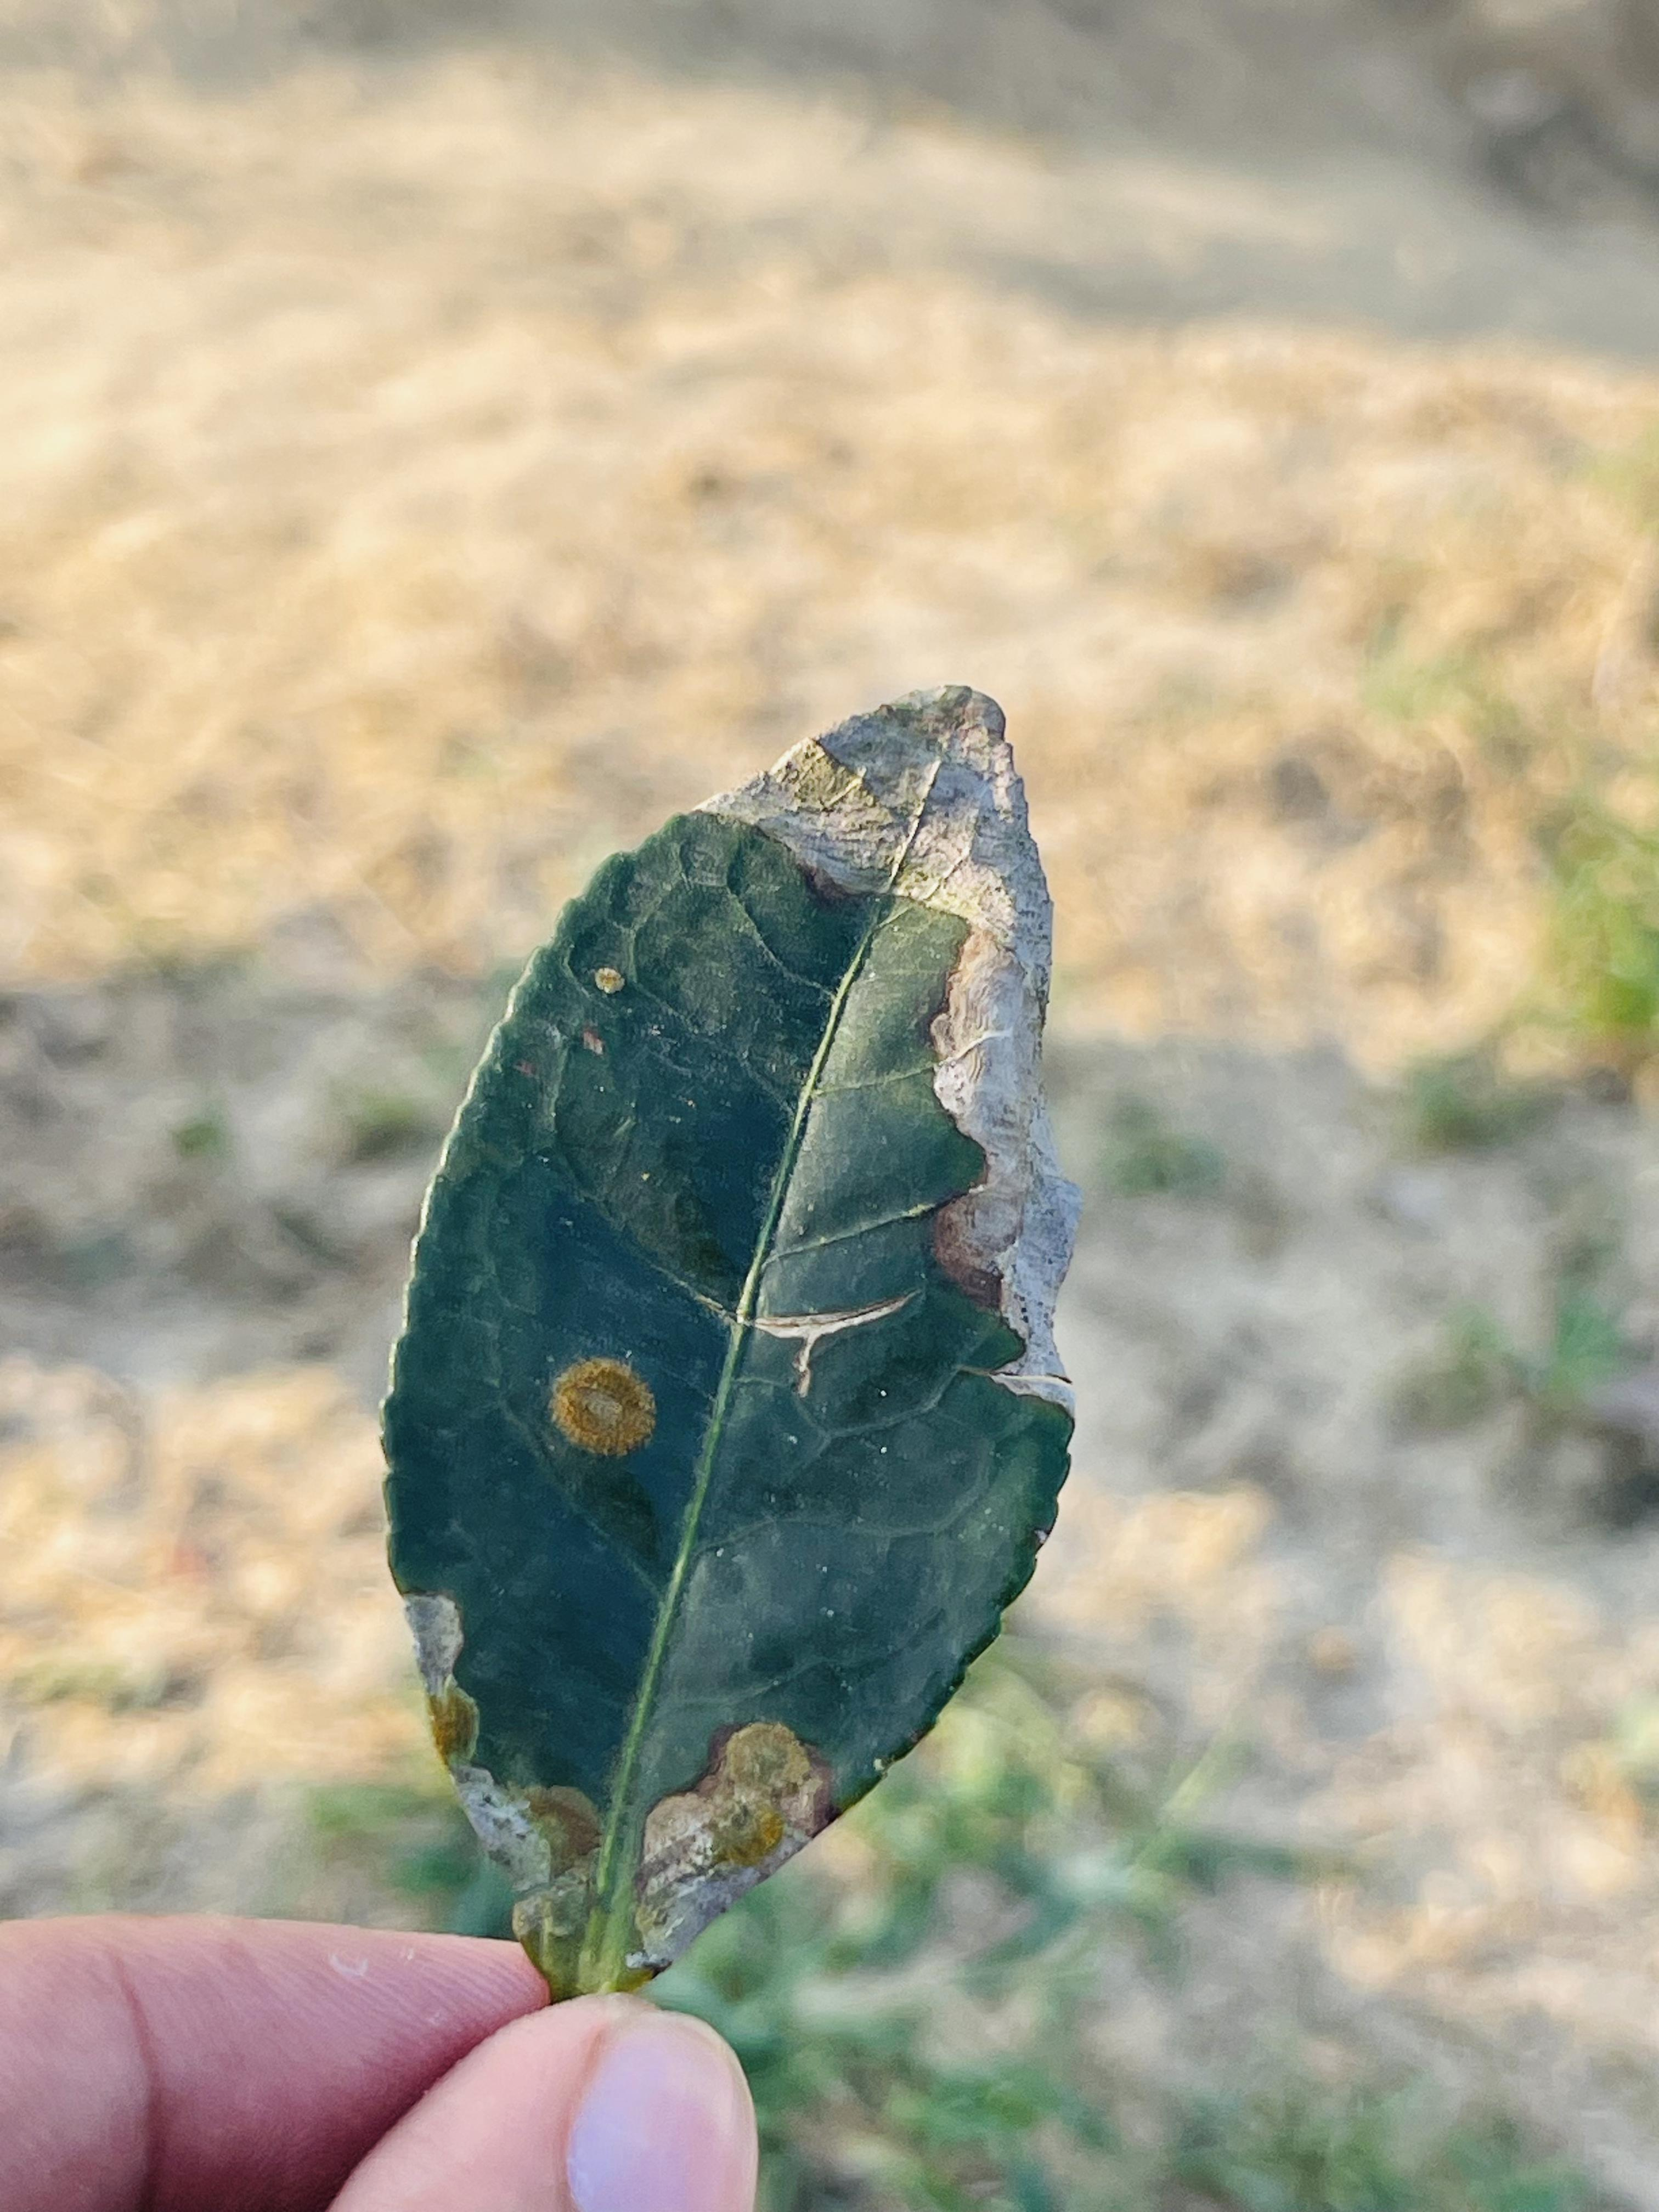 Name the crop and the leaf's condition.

tea, blight
